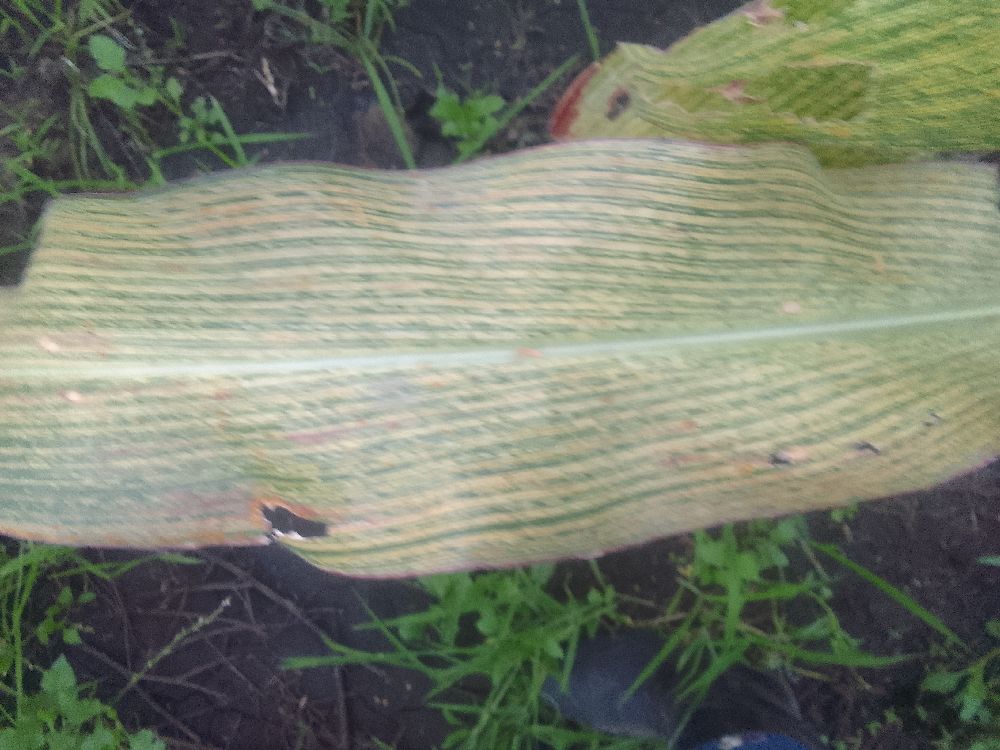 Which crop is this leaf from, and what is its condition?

maize, maize streak virus
